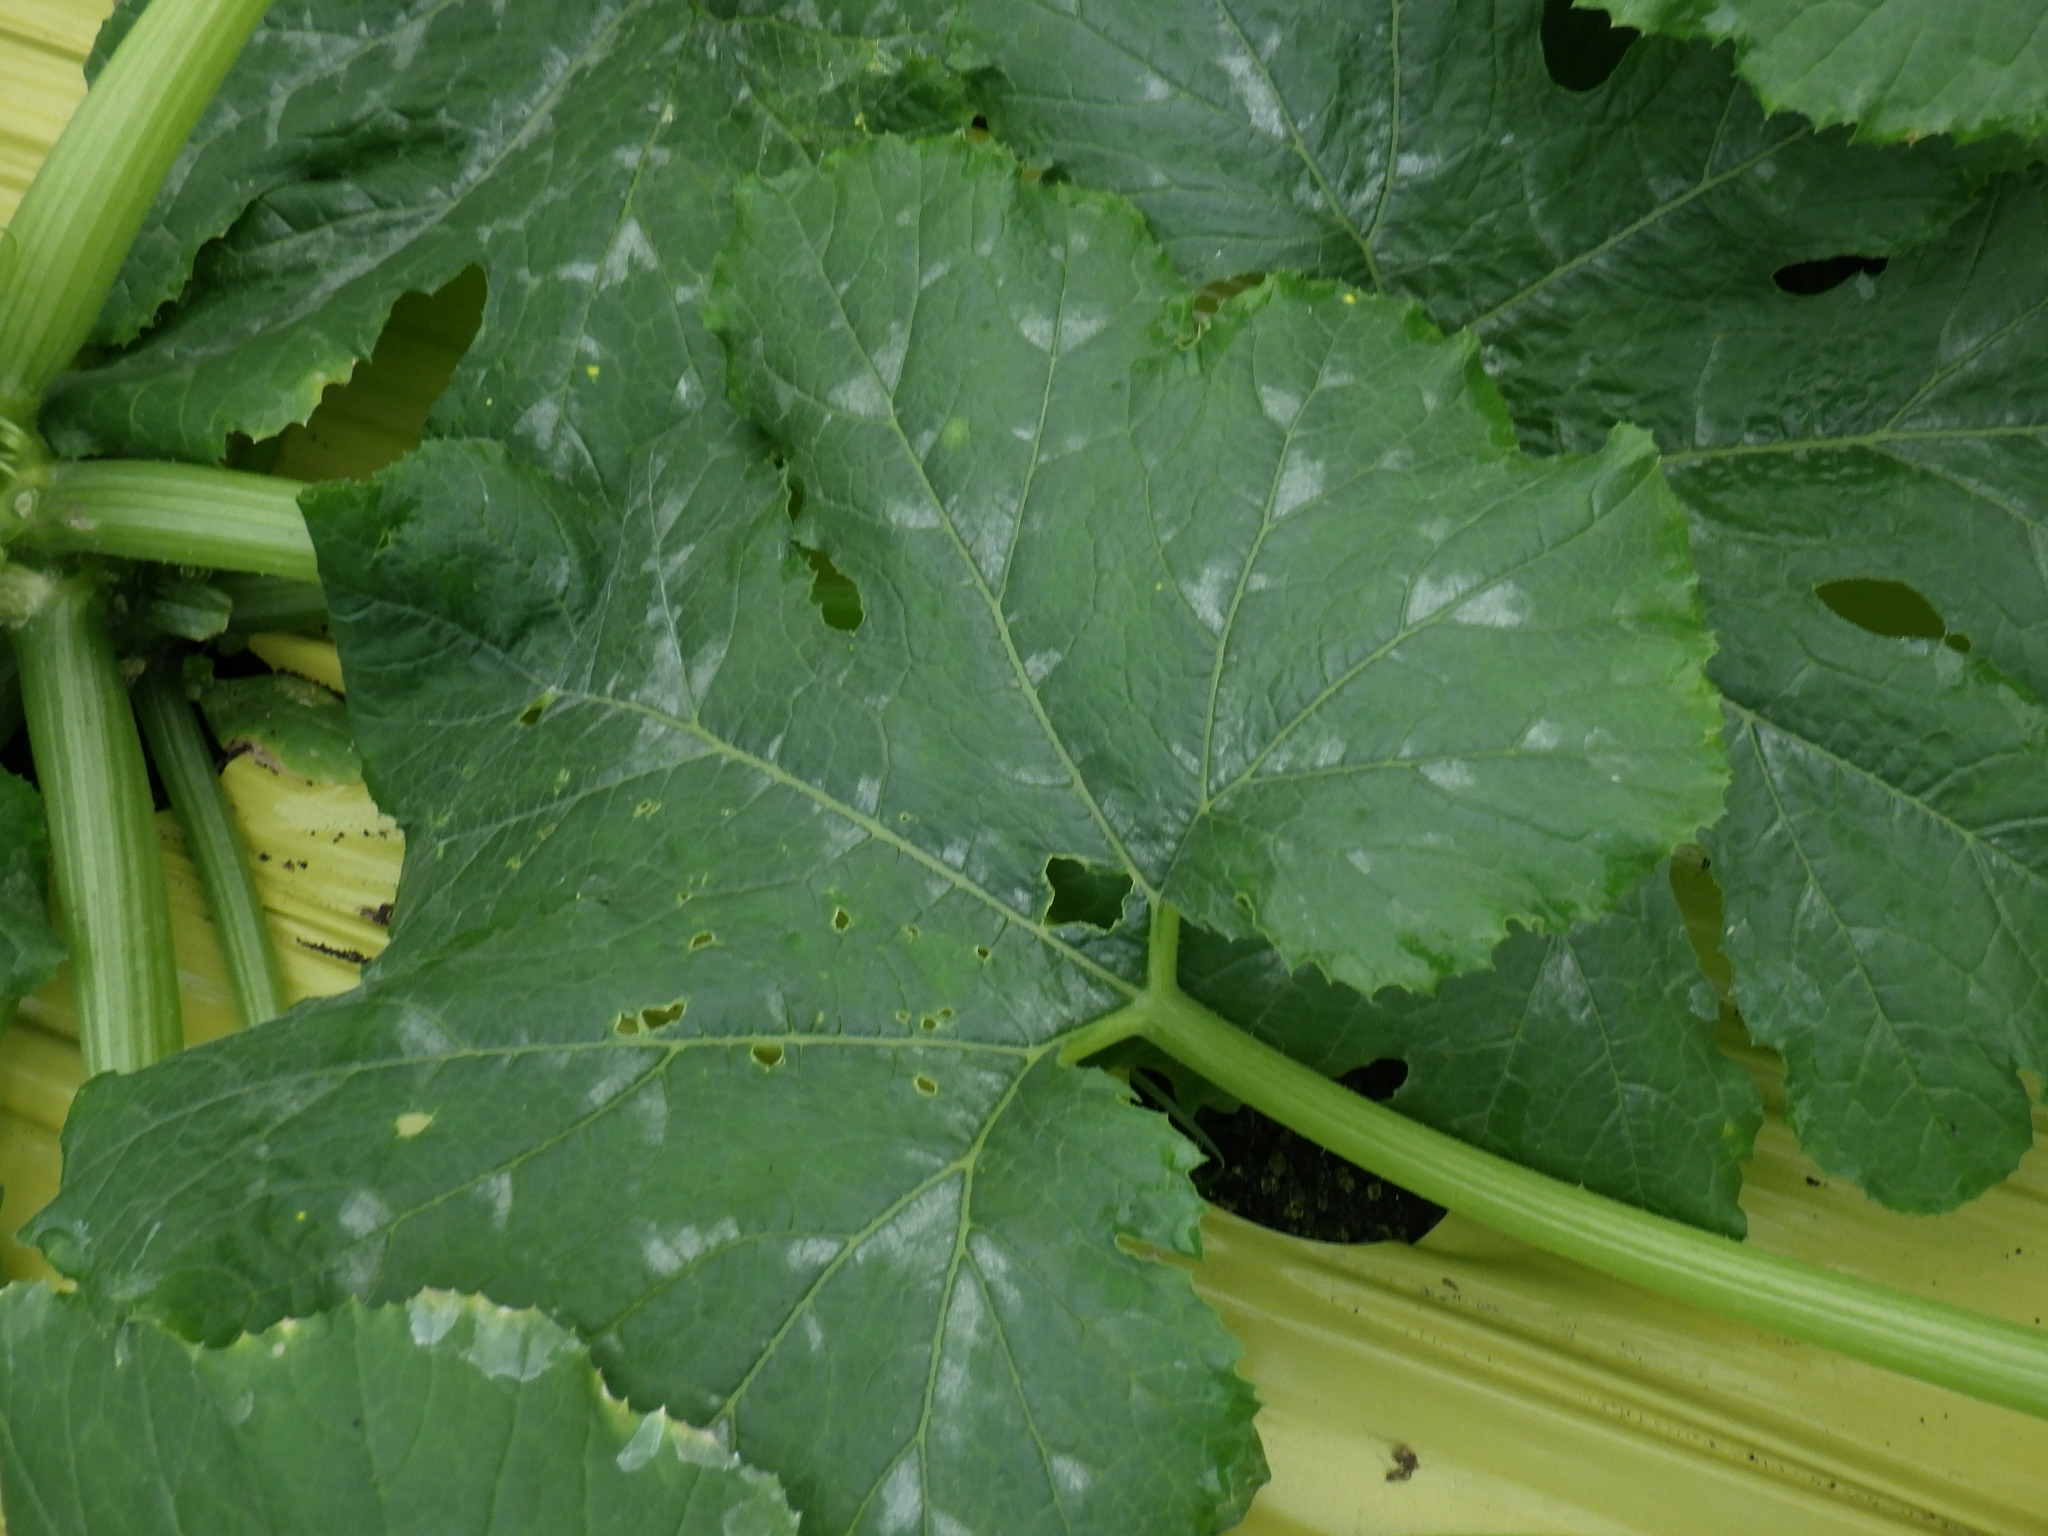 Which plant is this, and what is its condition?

zucchini, phytophagous
